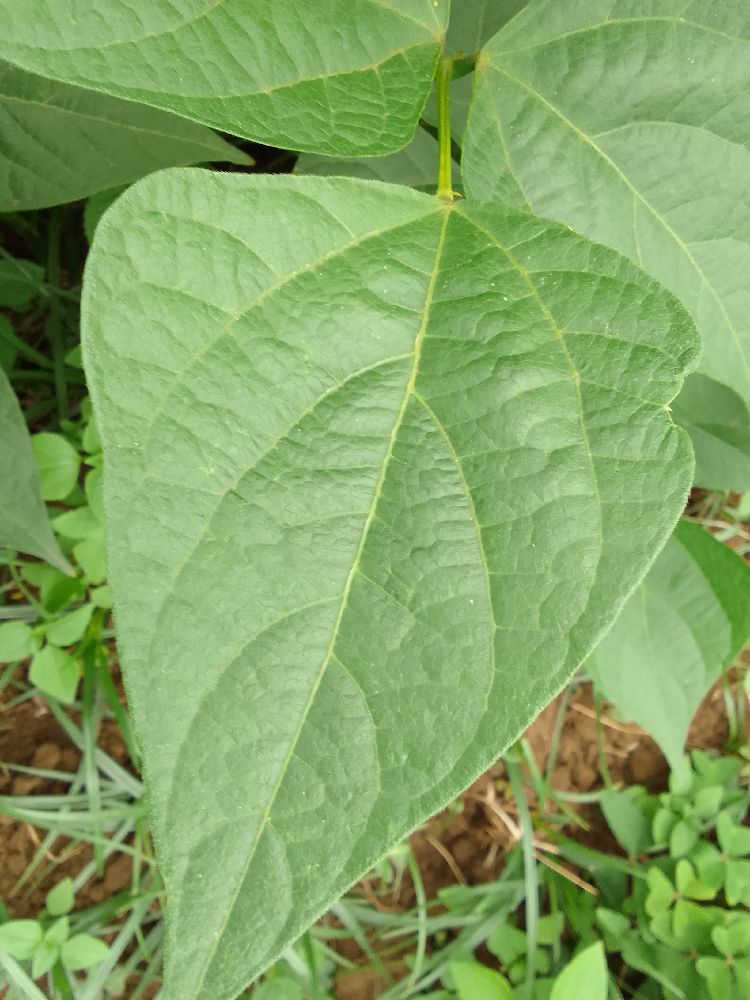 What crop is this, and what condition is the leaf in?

common bean, healthy
